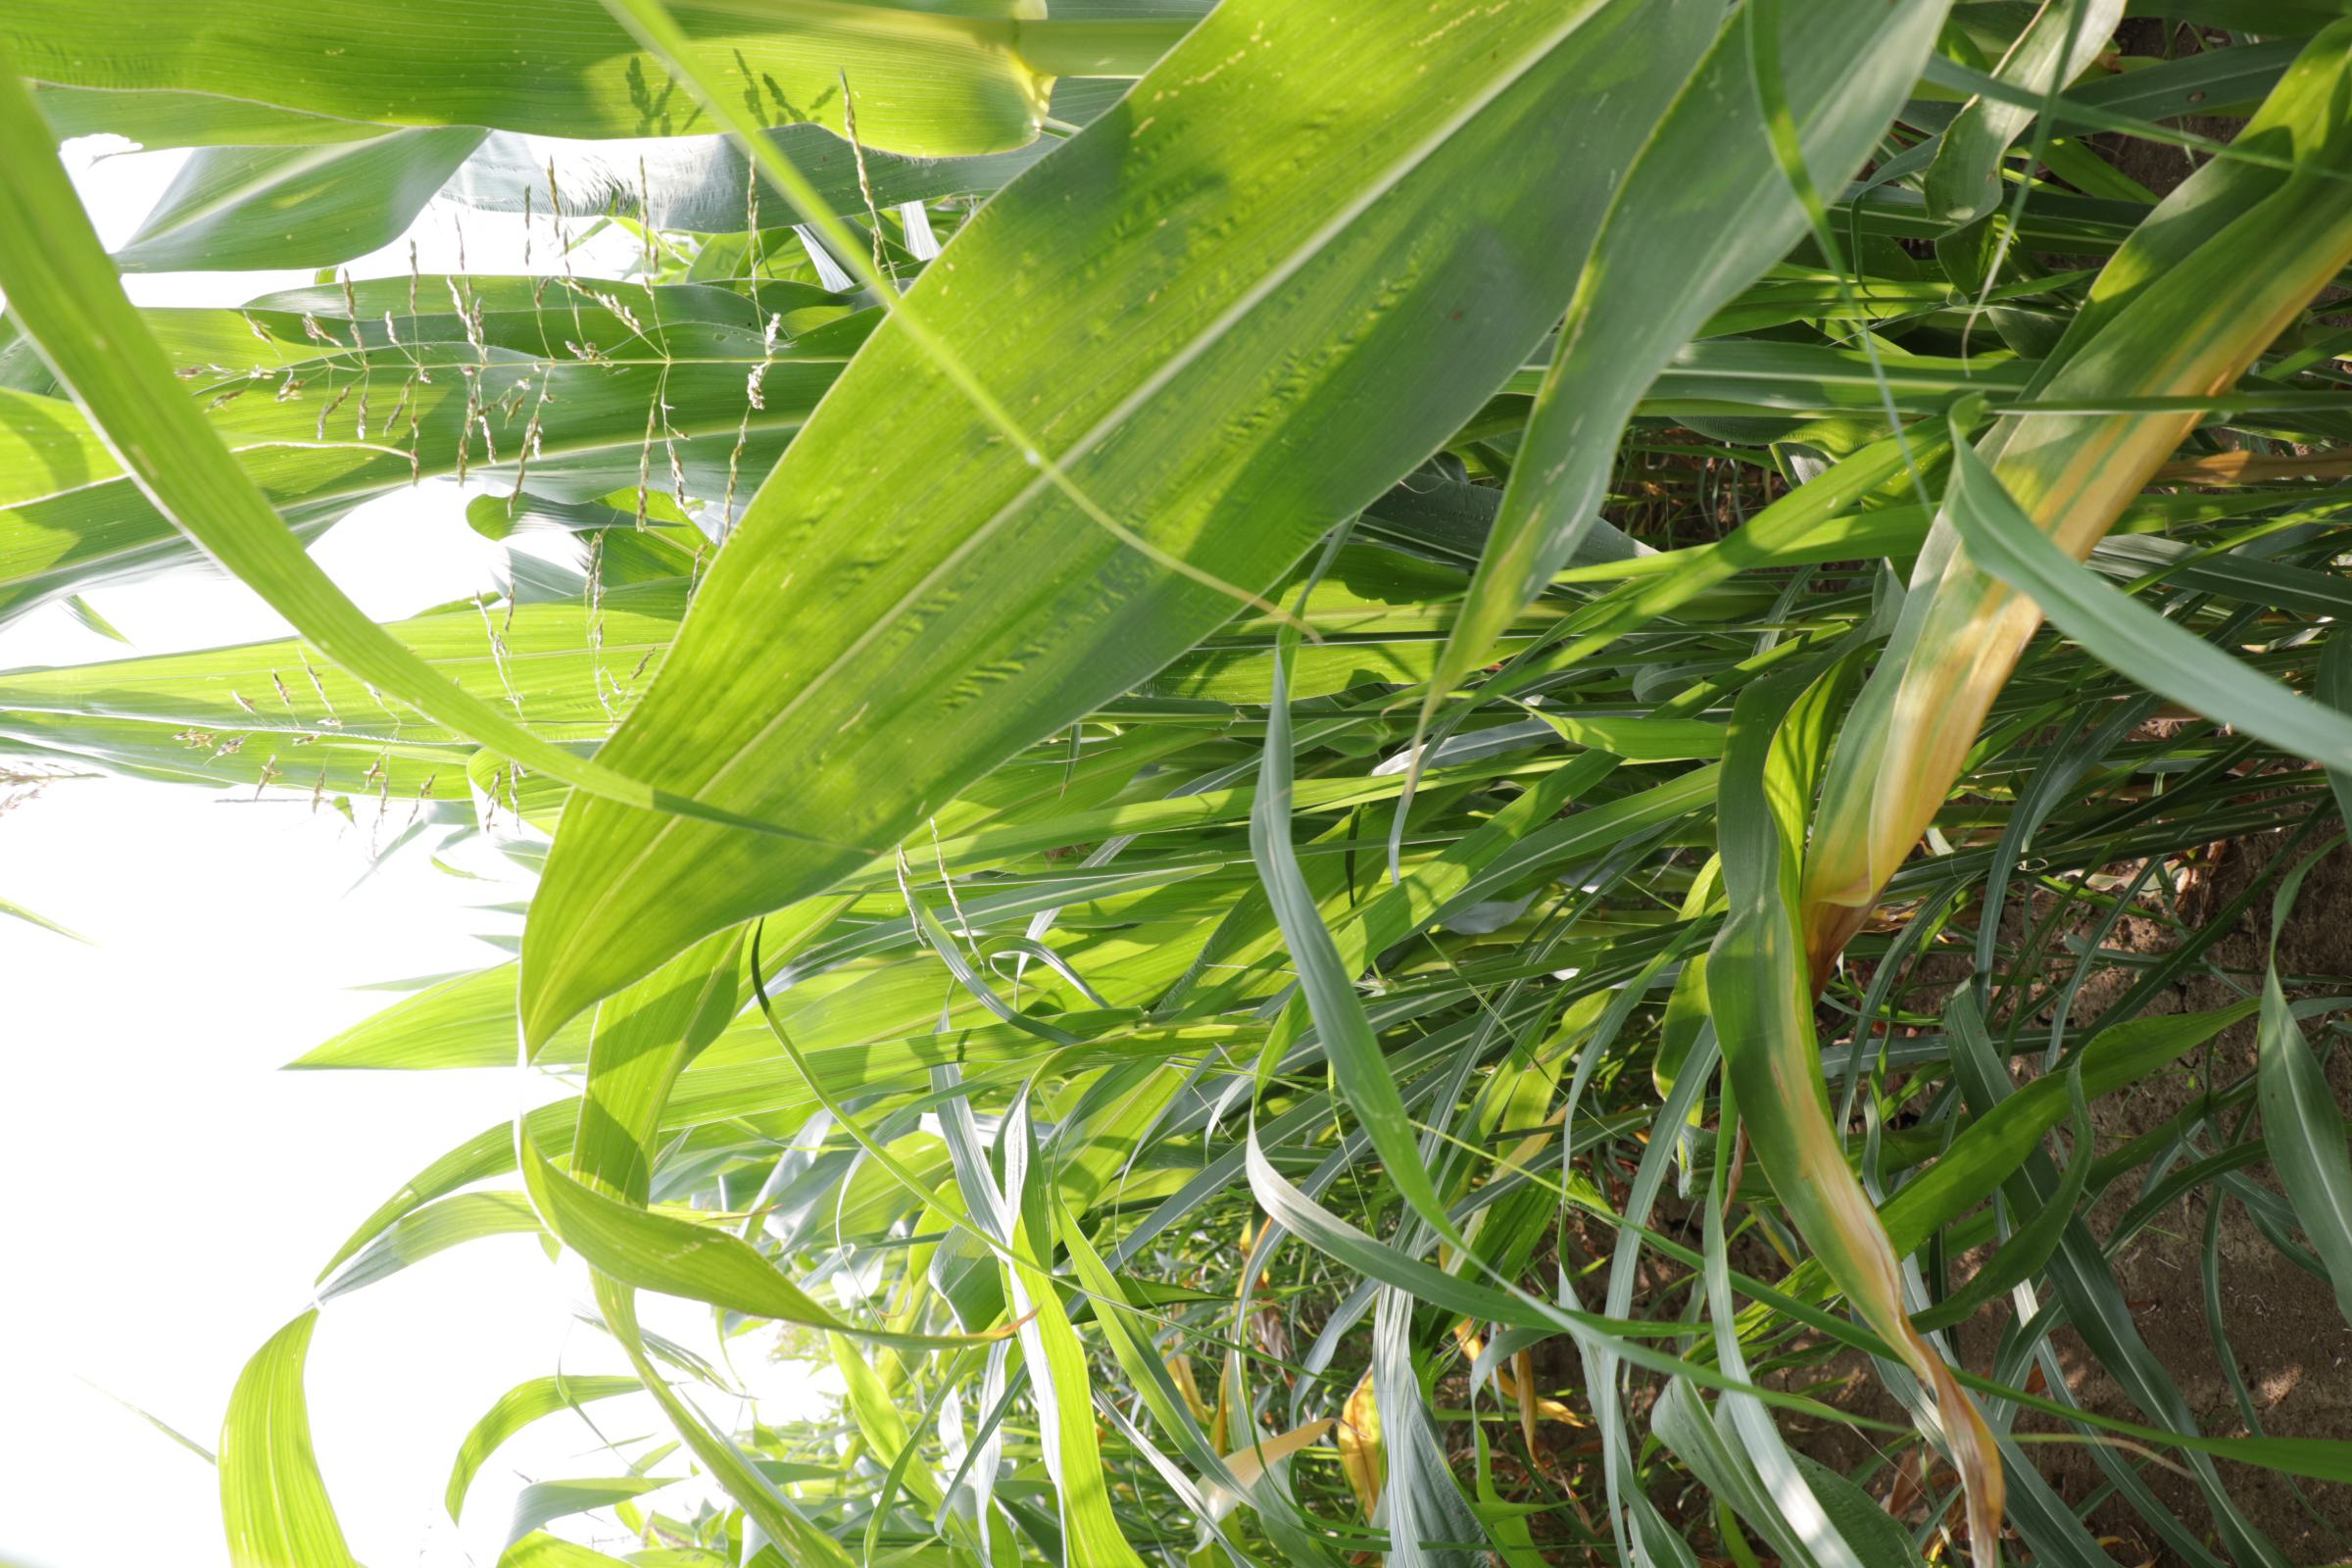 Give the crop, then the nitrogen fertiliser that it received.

maize, full nitrogen fertilisation
